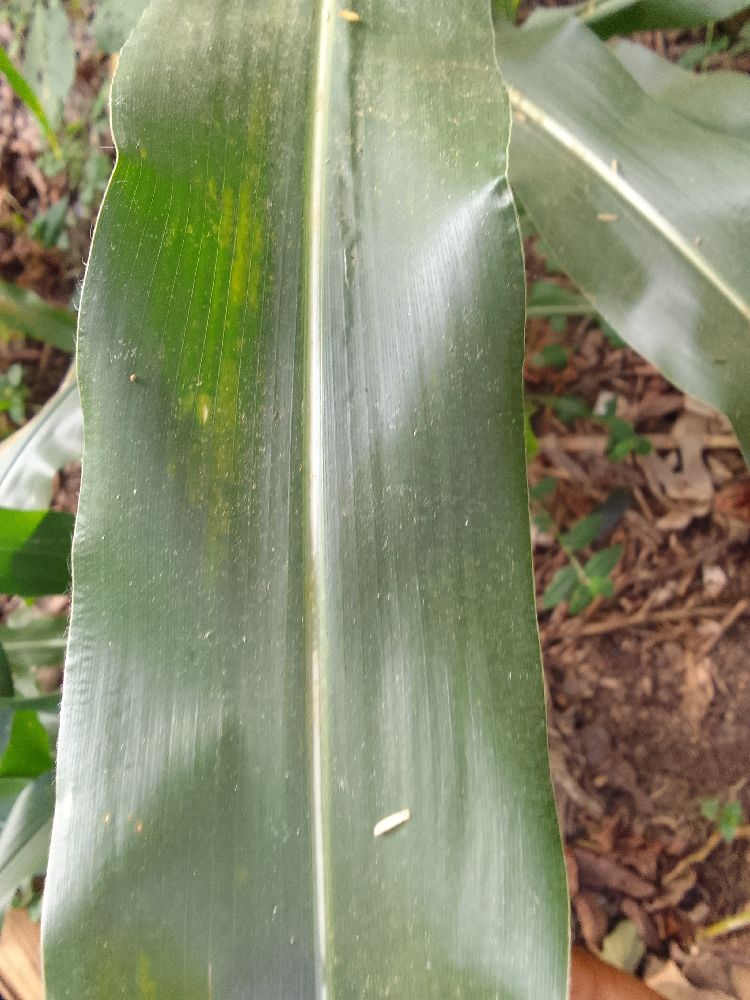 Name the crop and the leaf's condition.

maize, healthy
